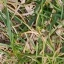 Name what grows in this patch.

grass
